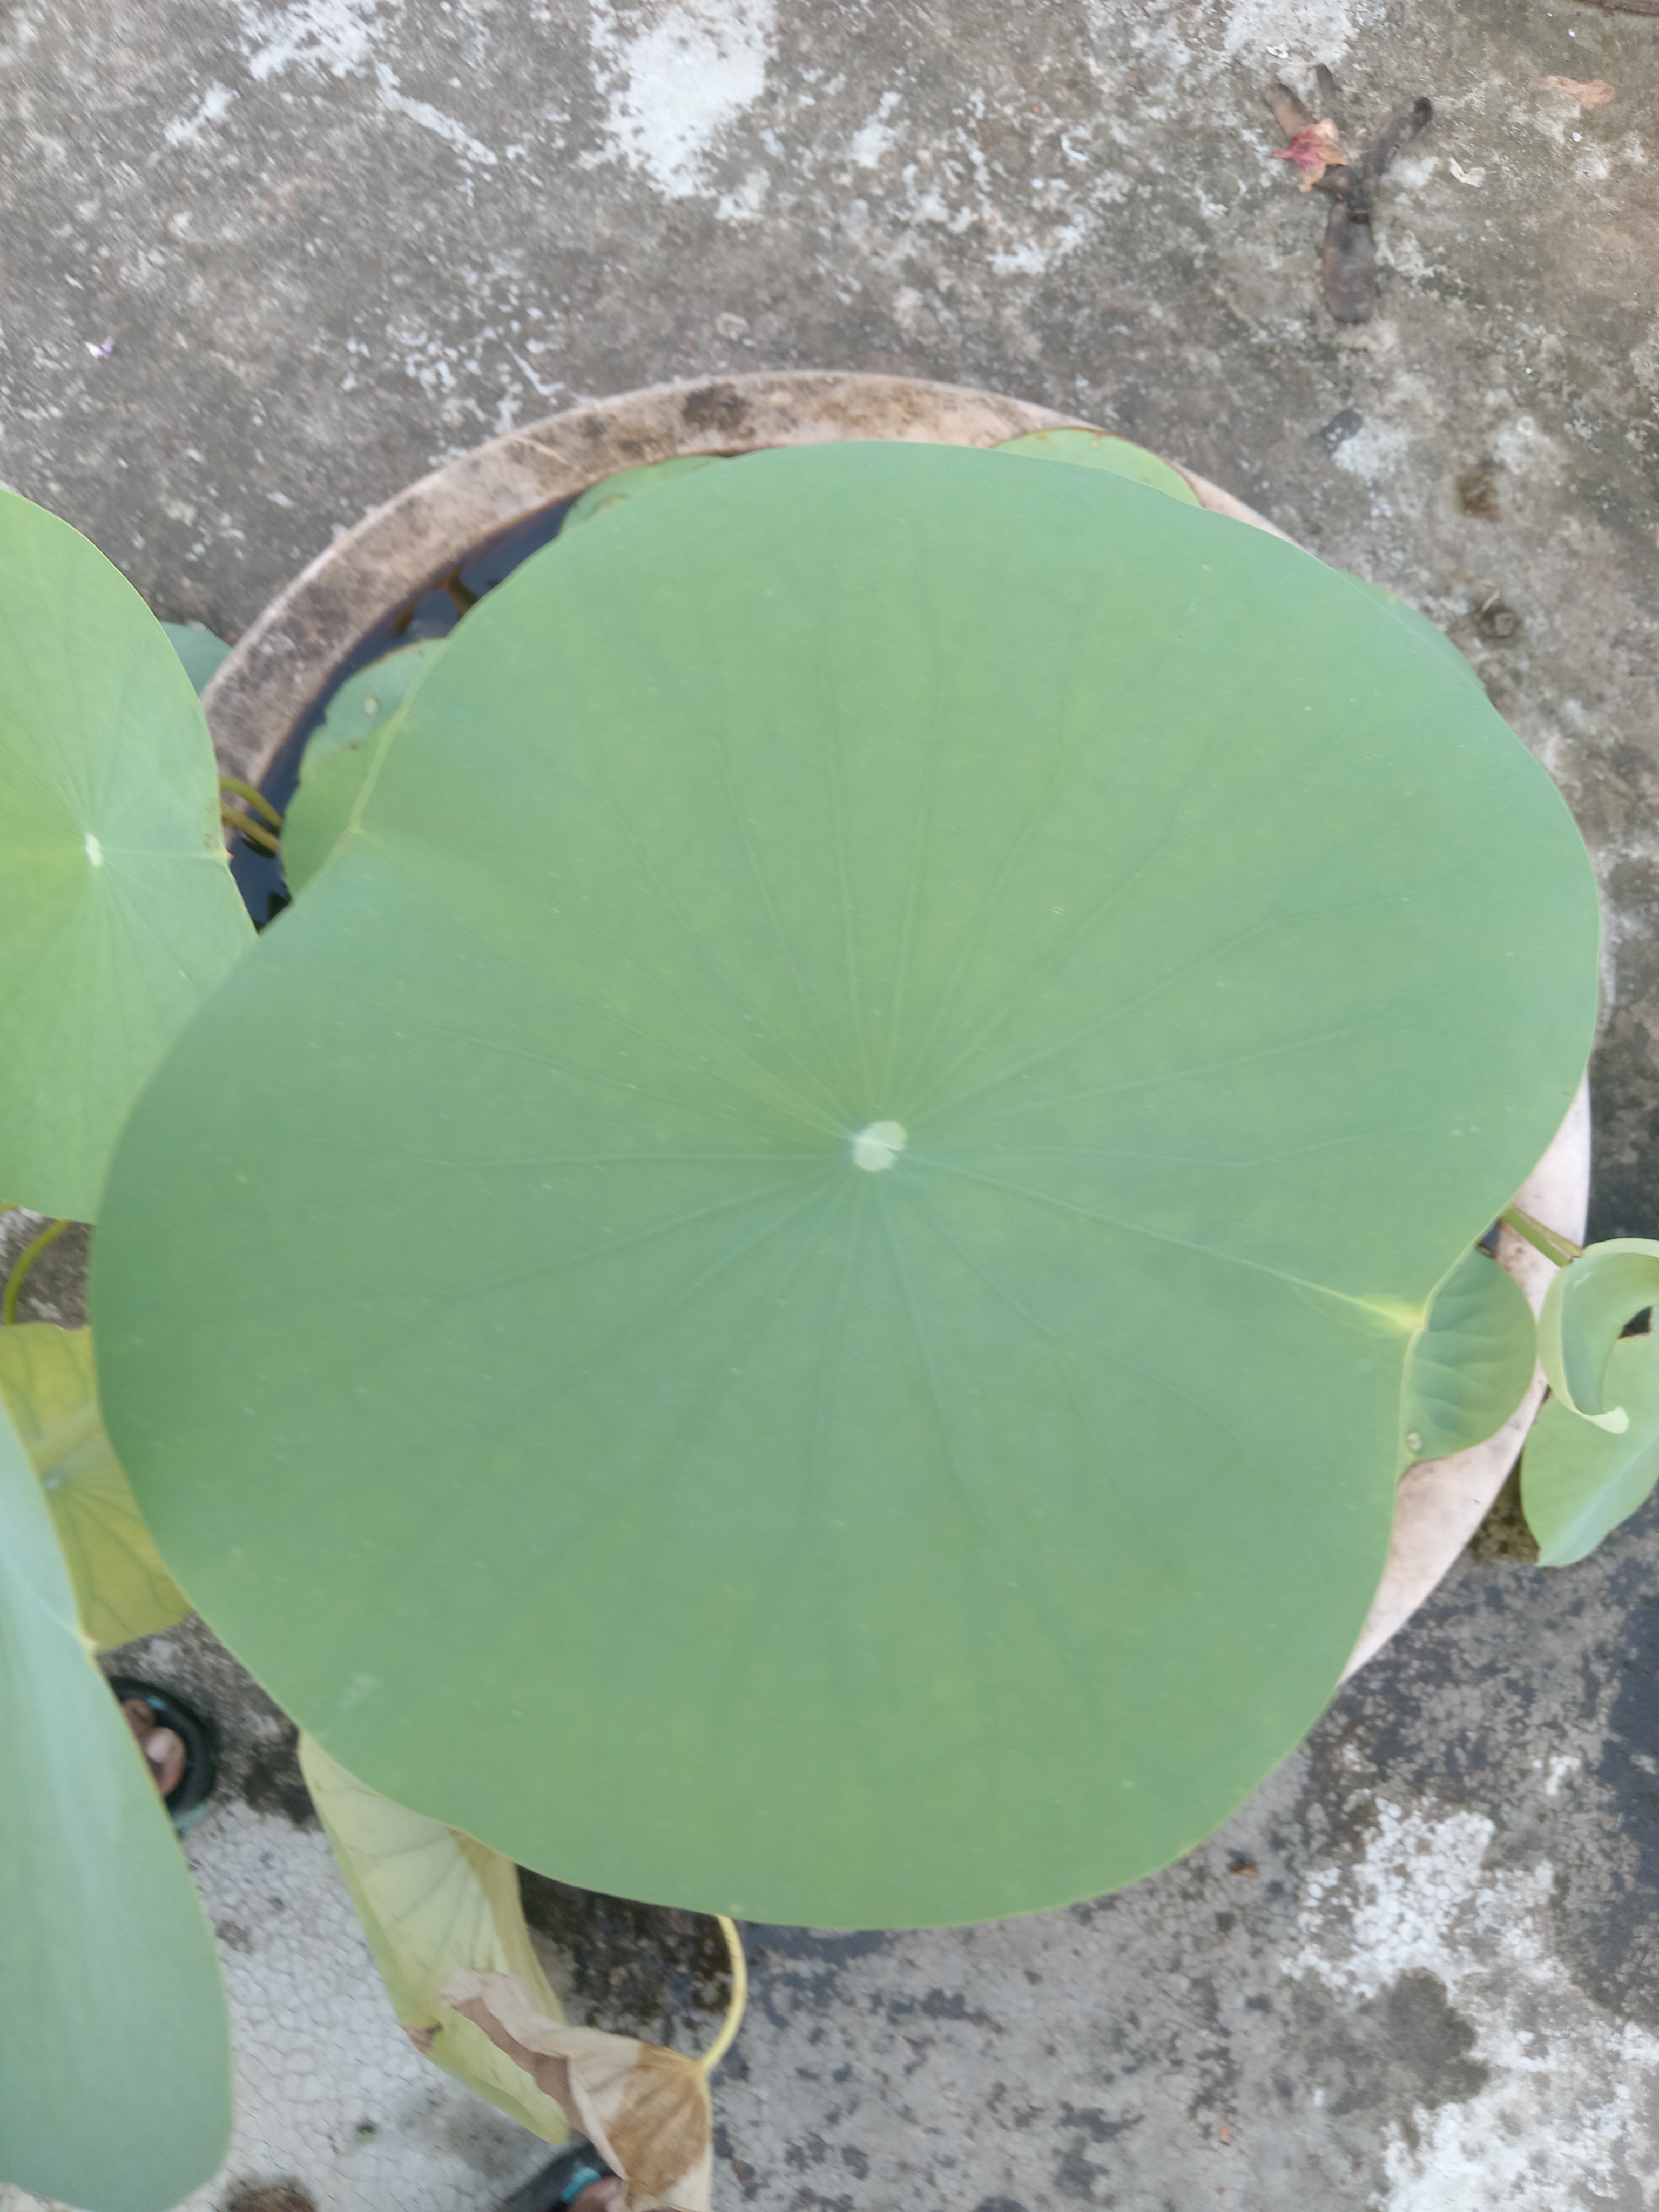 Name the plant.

lotus
